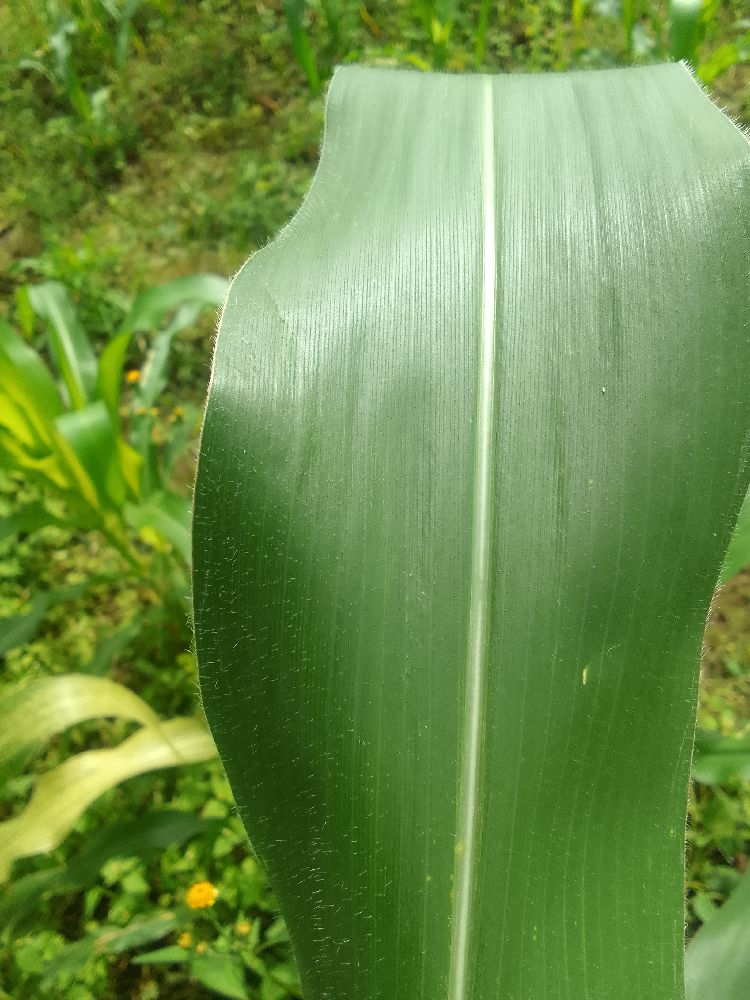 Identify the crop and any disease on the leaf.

maize, healthy
